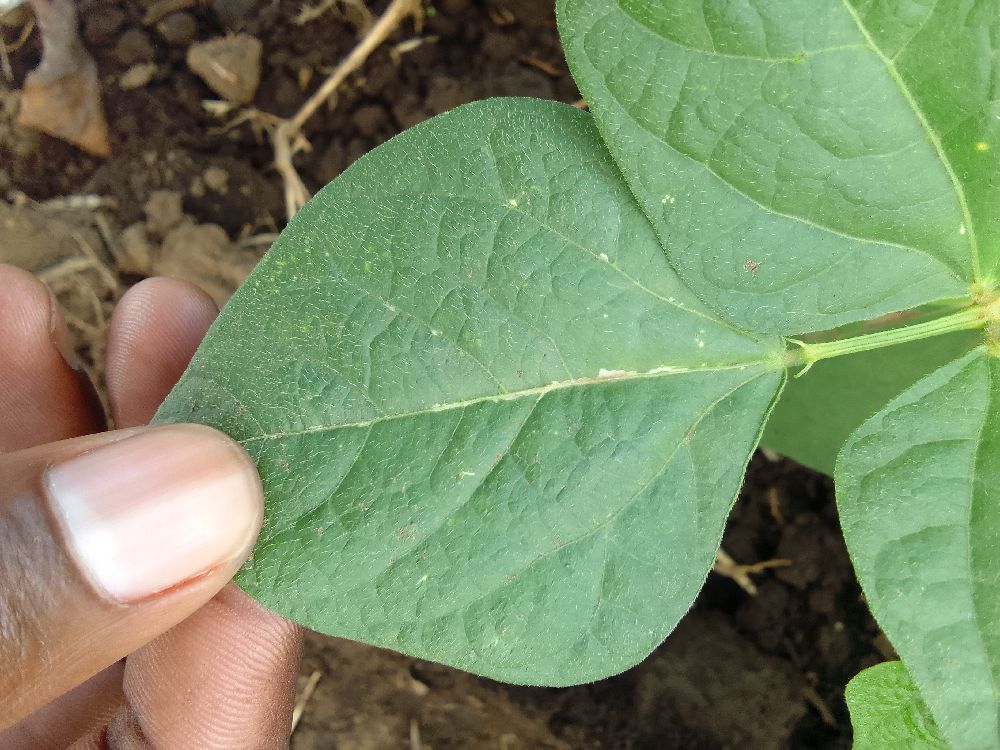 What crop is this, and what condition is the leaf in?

common bean, healthy
